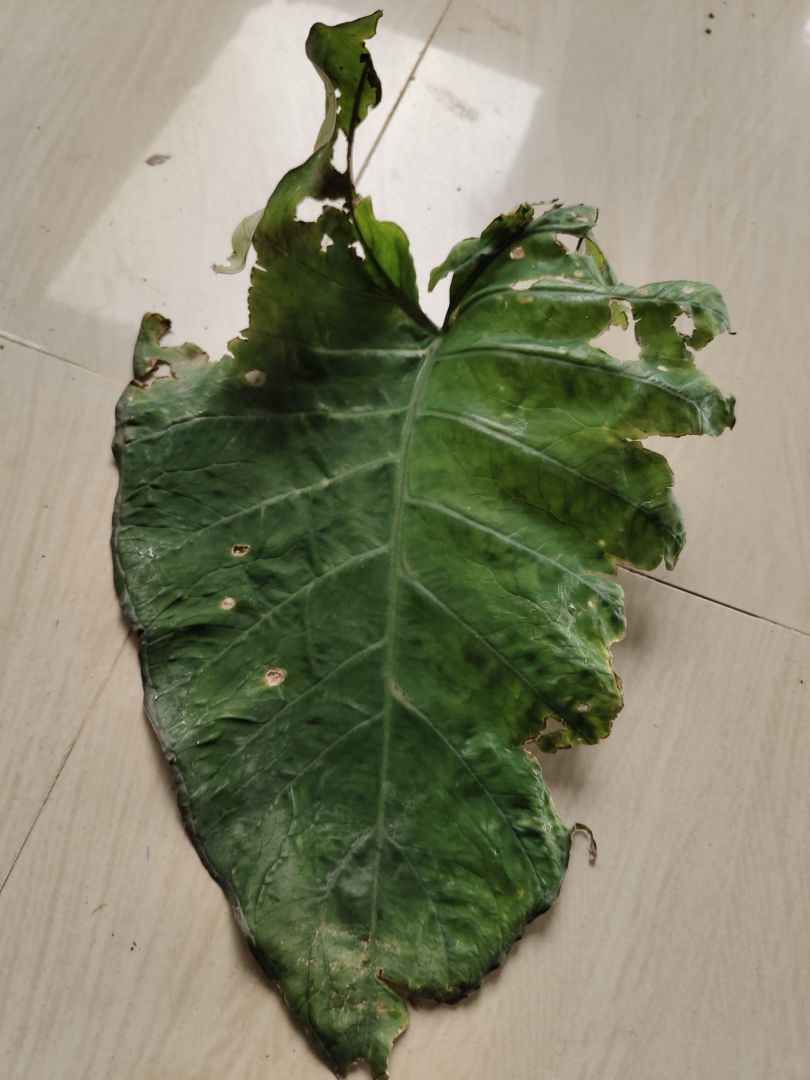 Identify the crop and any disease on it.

taro, leaf blight
